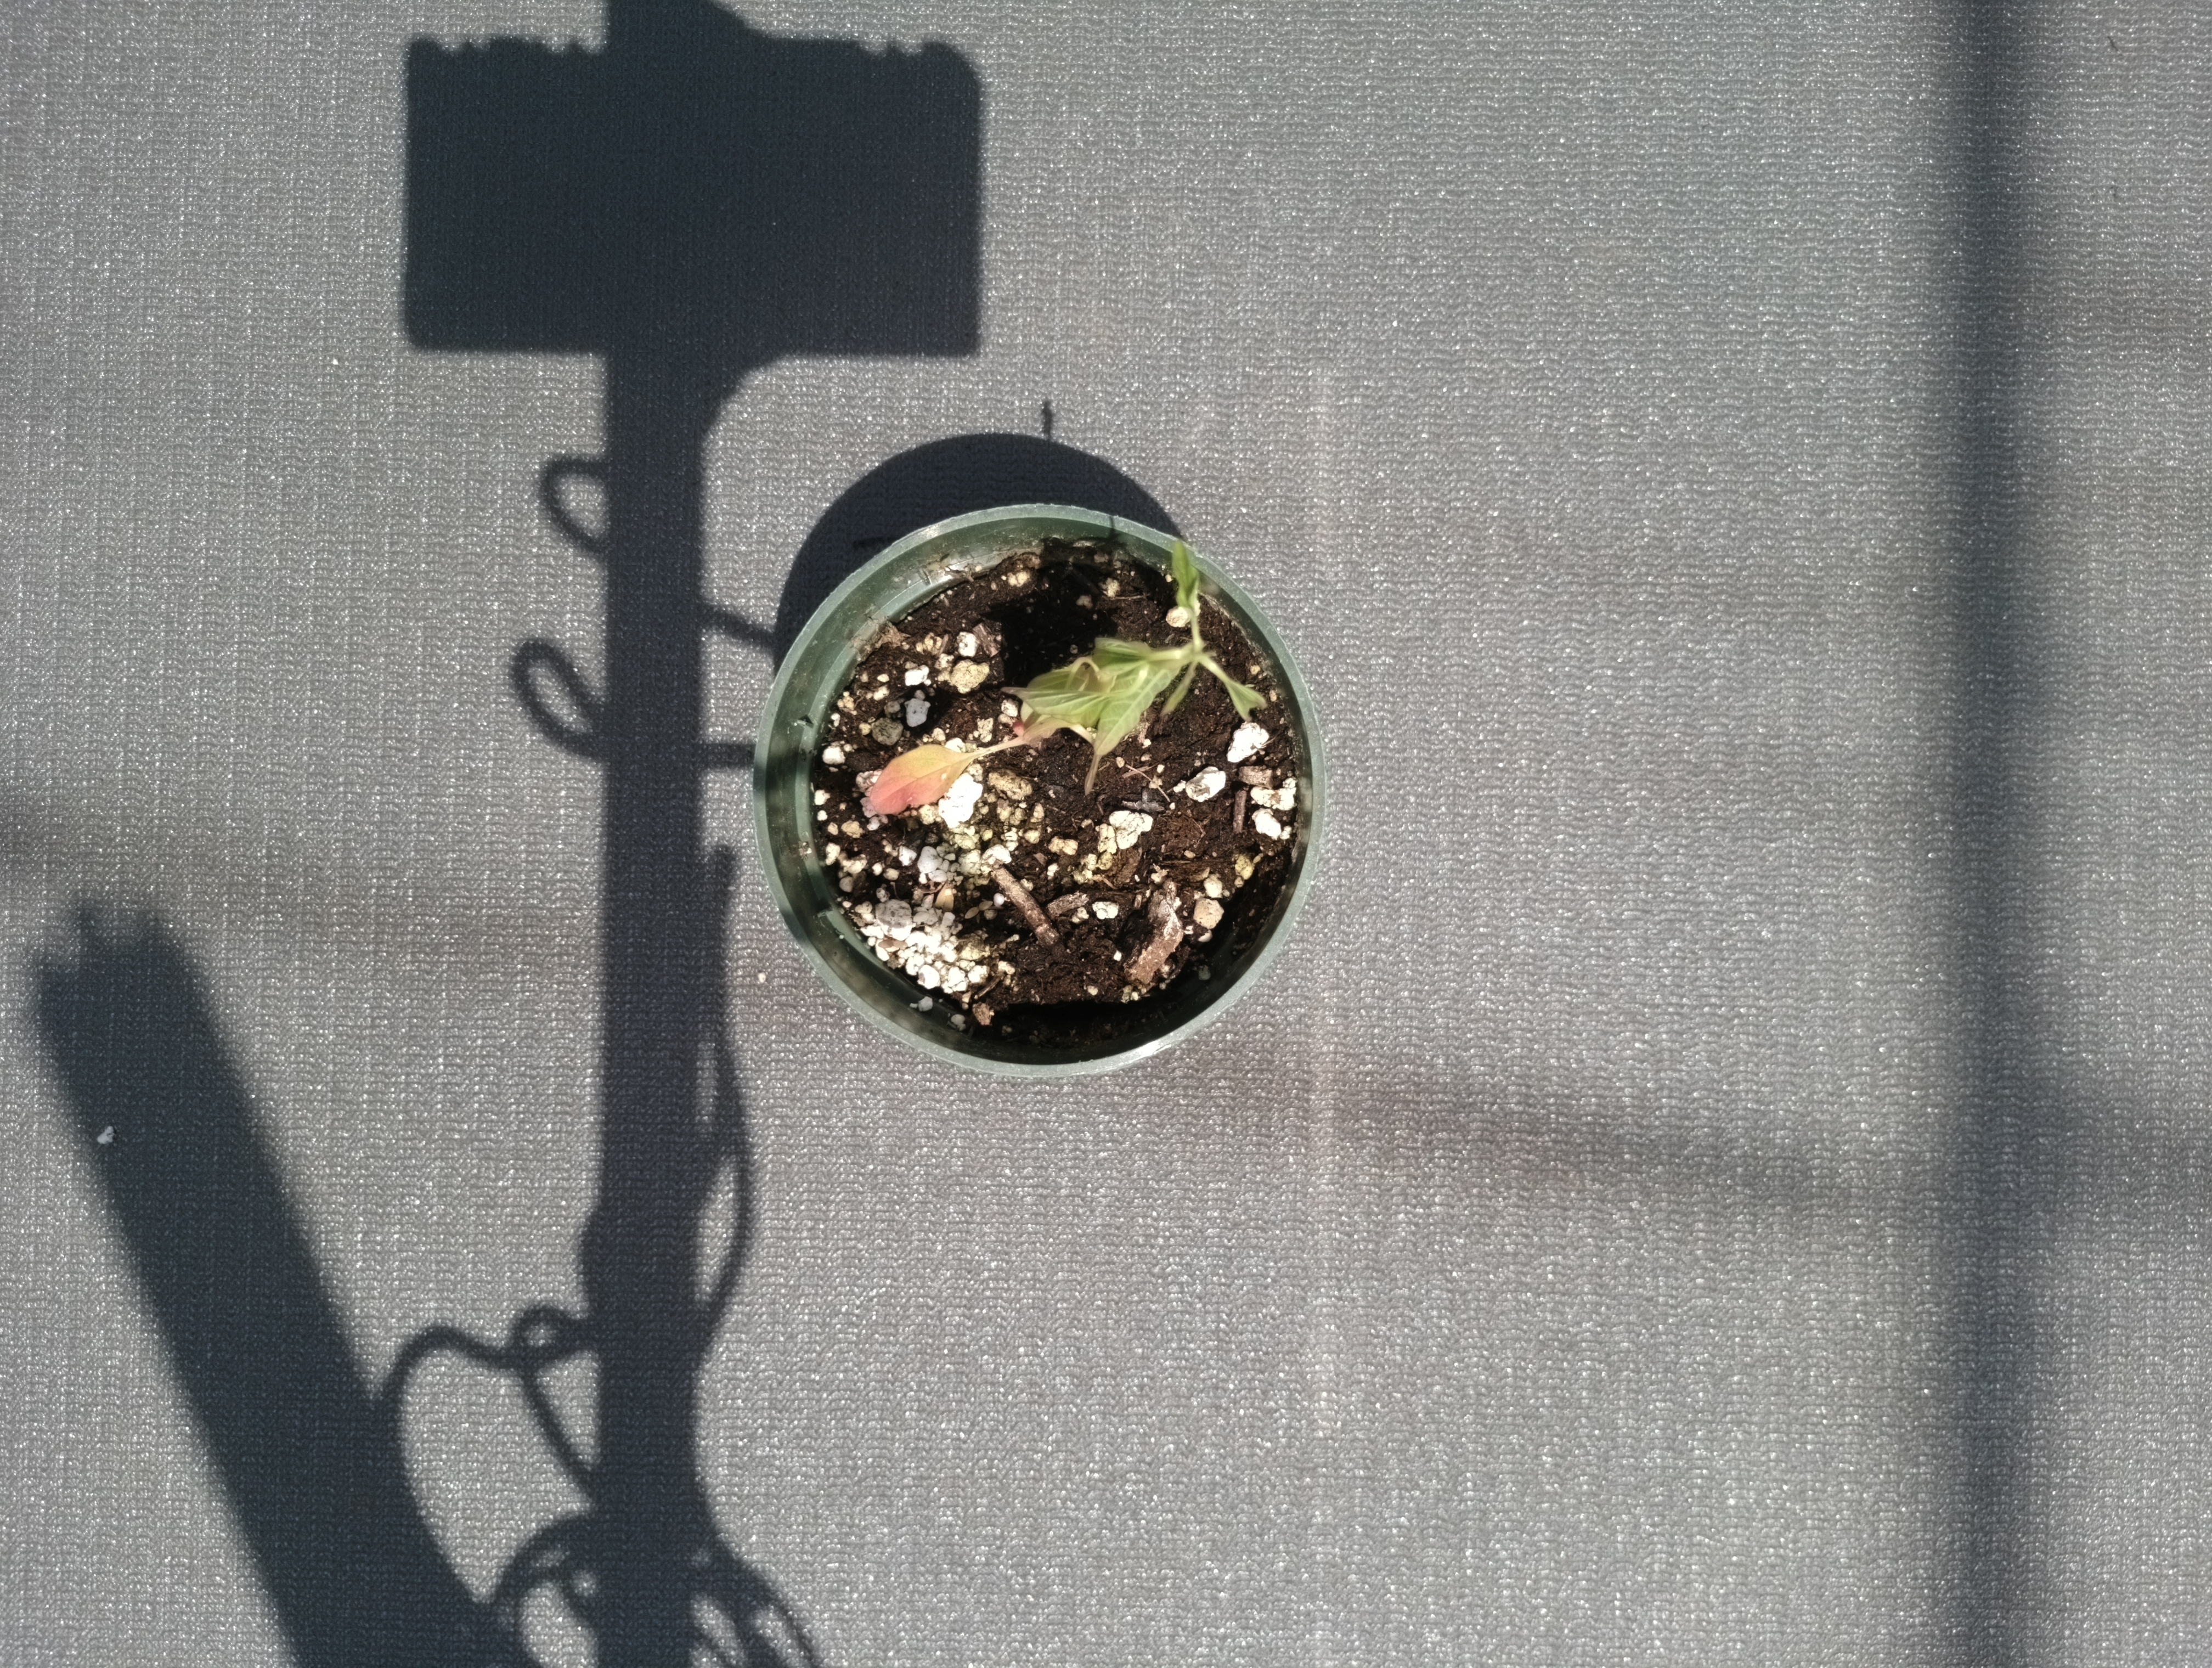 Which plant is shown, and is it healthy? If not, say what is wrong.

waterhemp, epinasty
